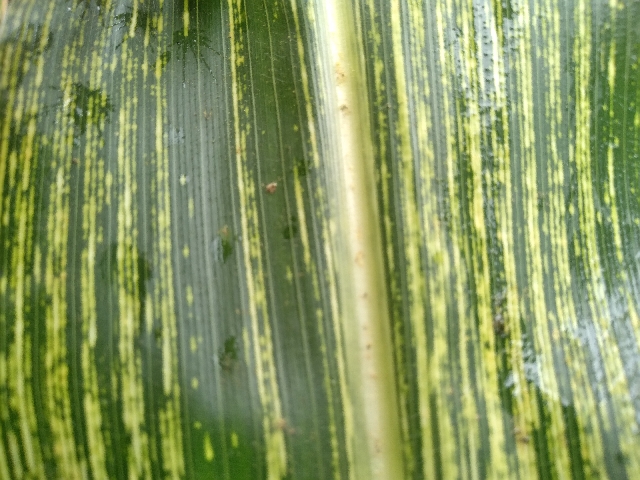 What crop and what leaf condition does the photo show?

maize, maize streak virus
